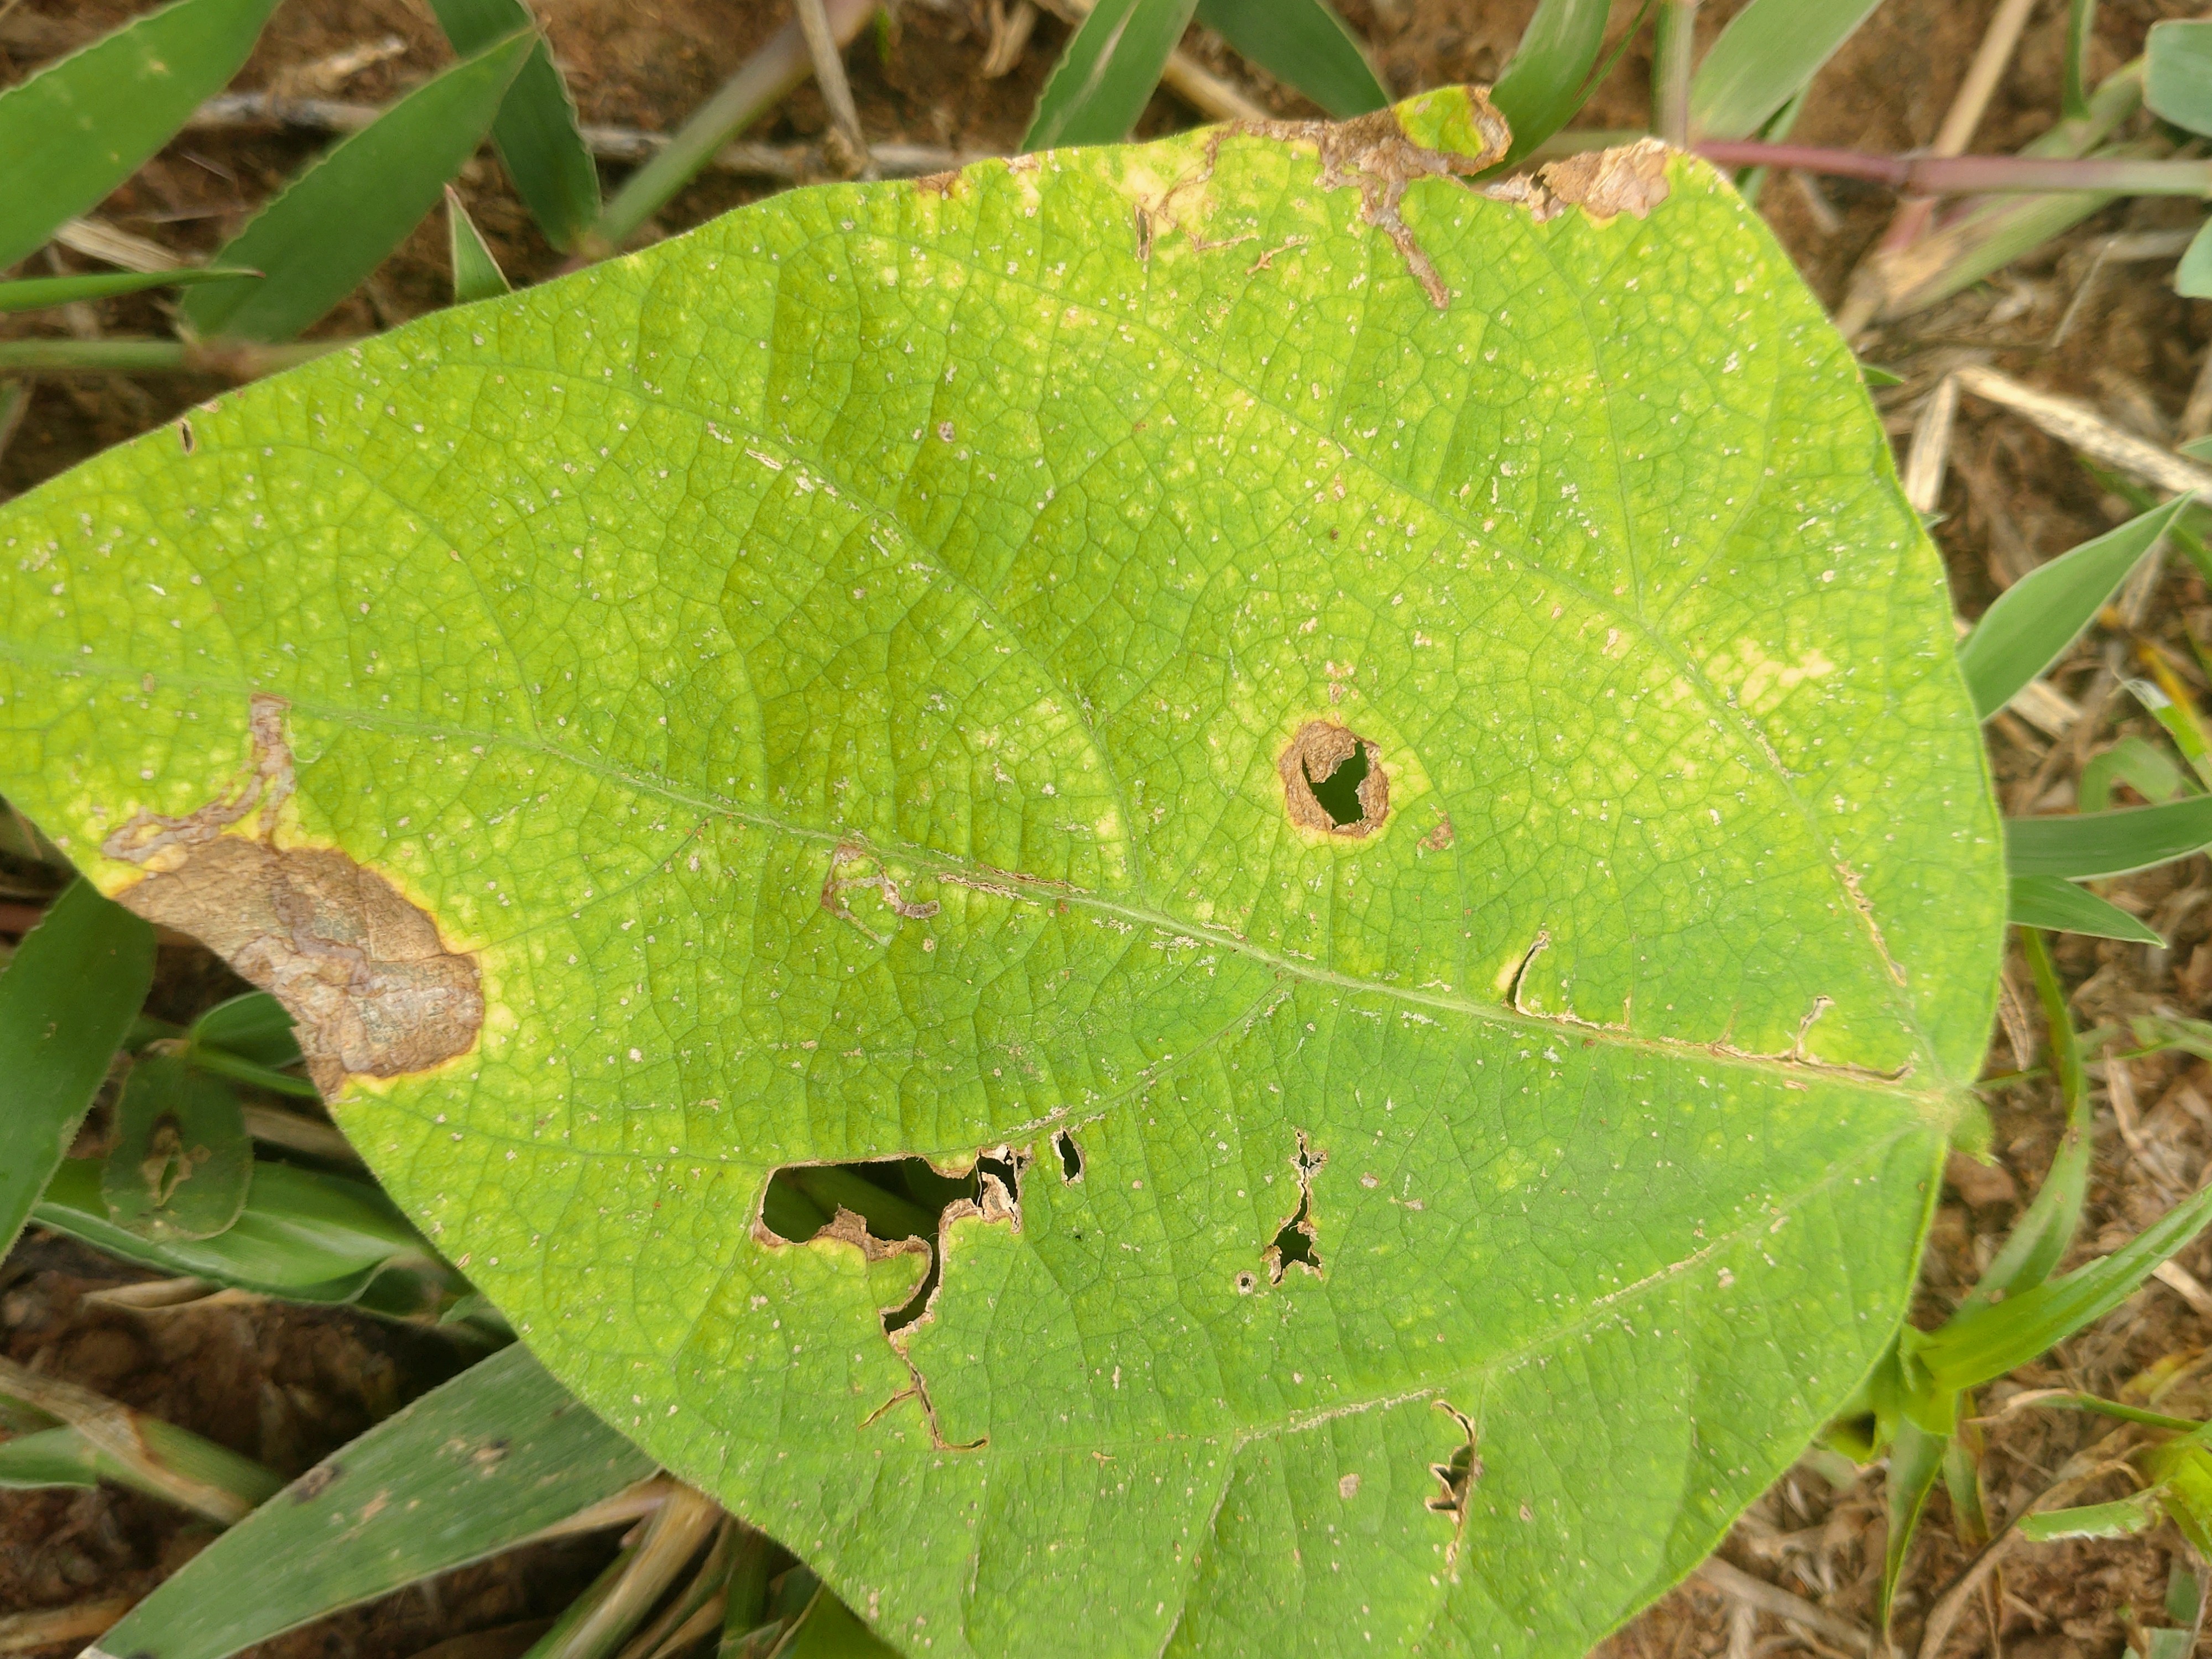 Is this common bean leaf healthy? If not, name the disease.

rust
